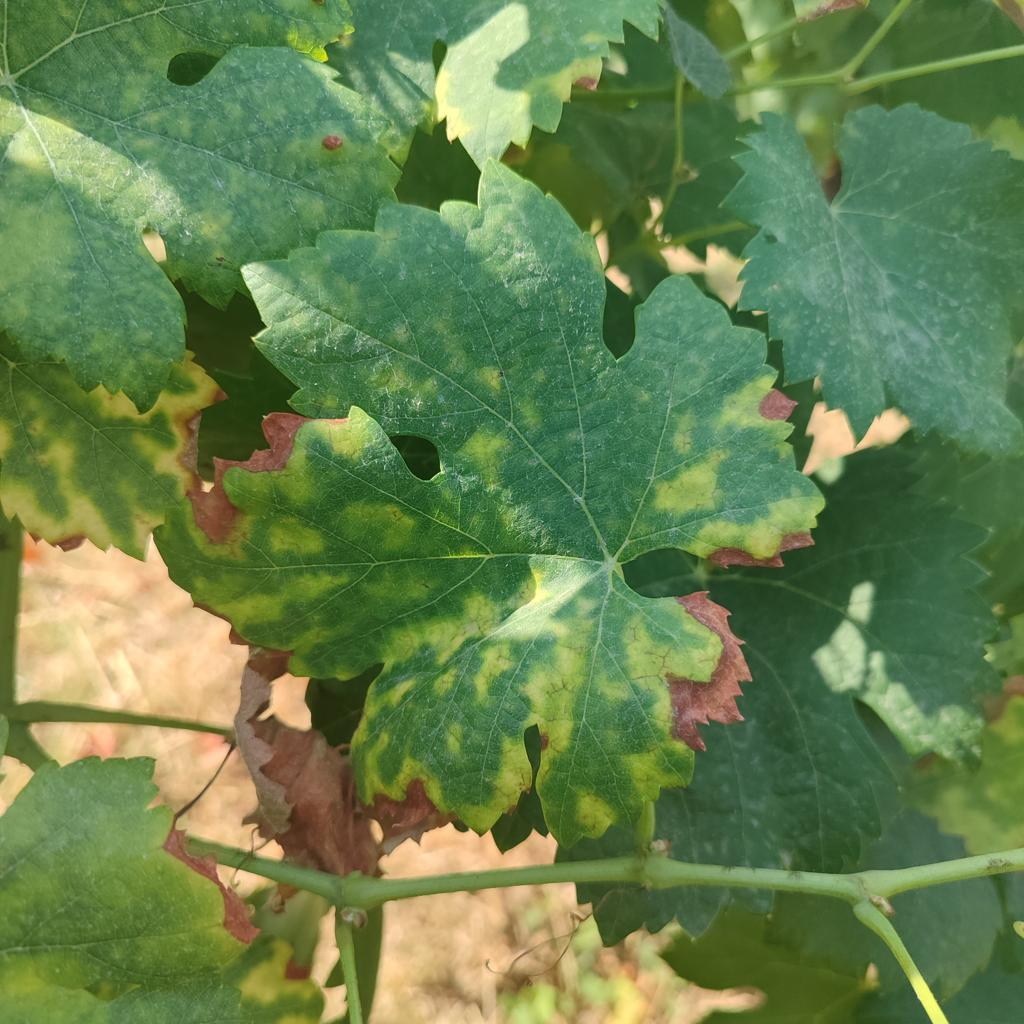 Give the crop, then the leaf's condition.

grapevine, esca complex
